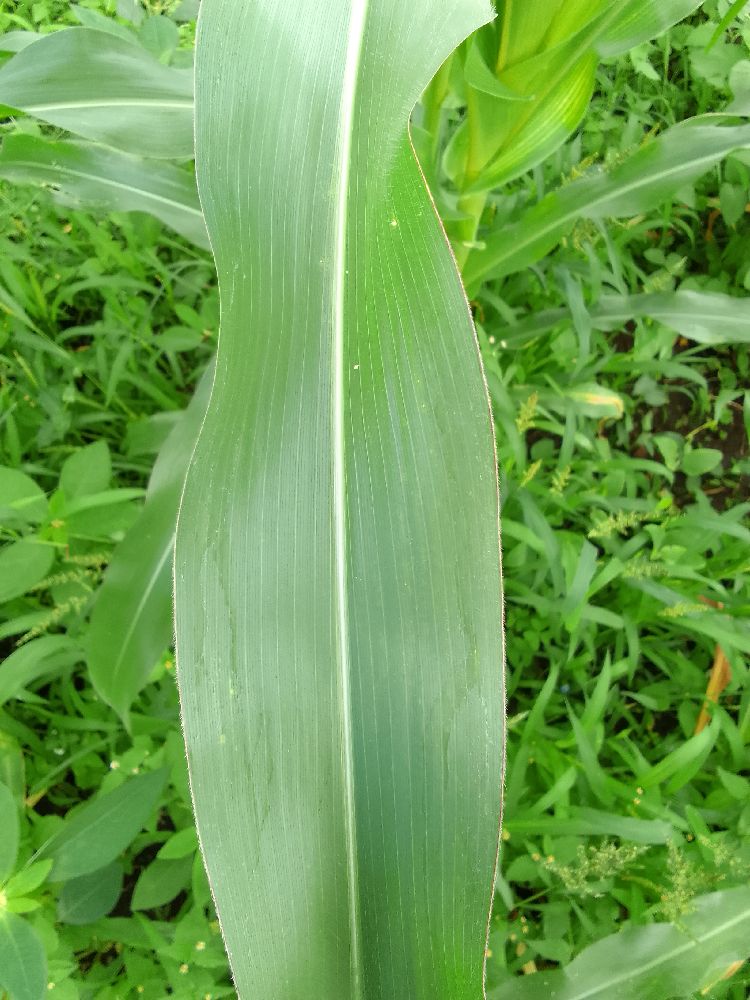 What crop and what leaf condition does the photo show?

maize, healthy
